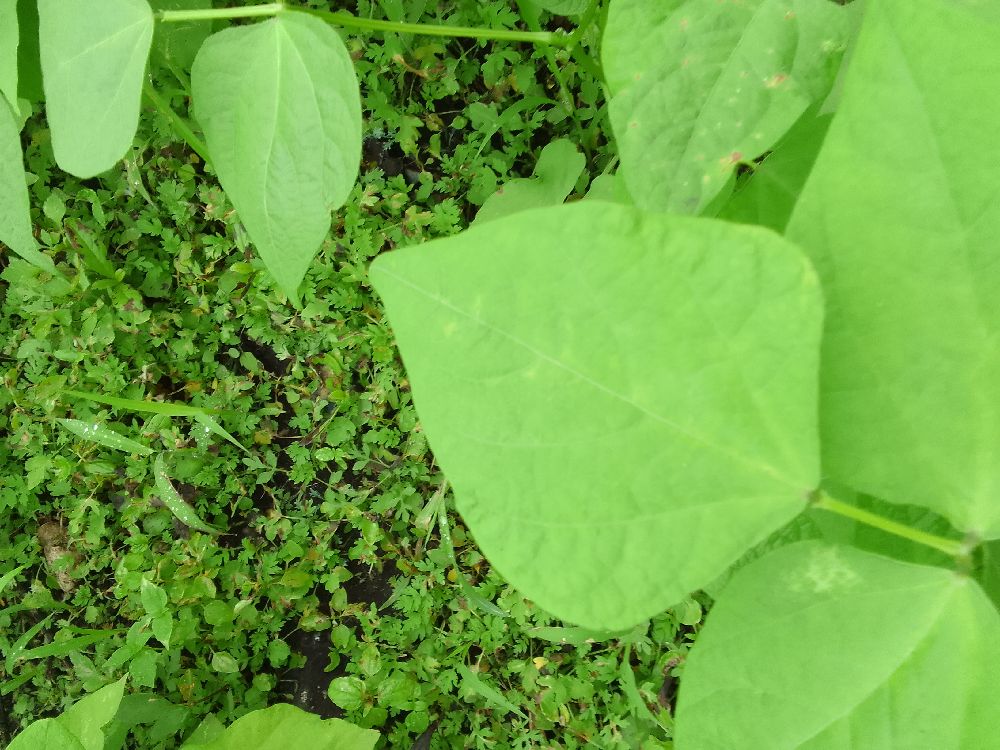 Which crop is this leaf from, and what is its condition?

common bean, healthy
